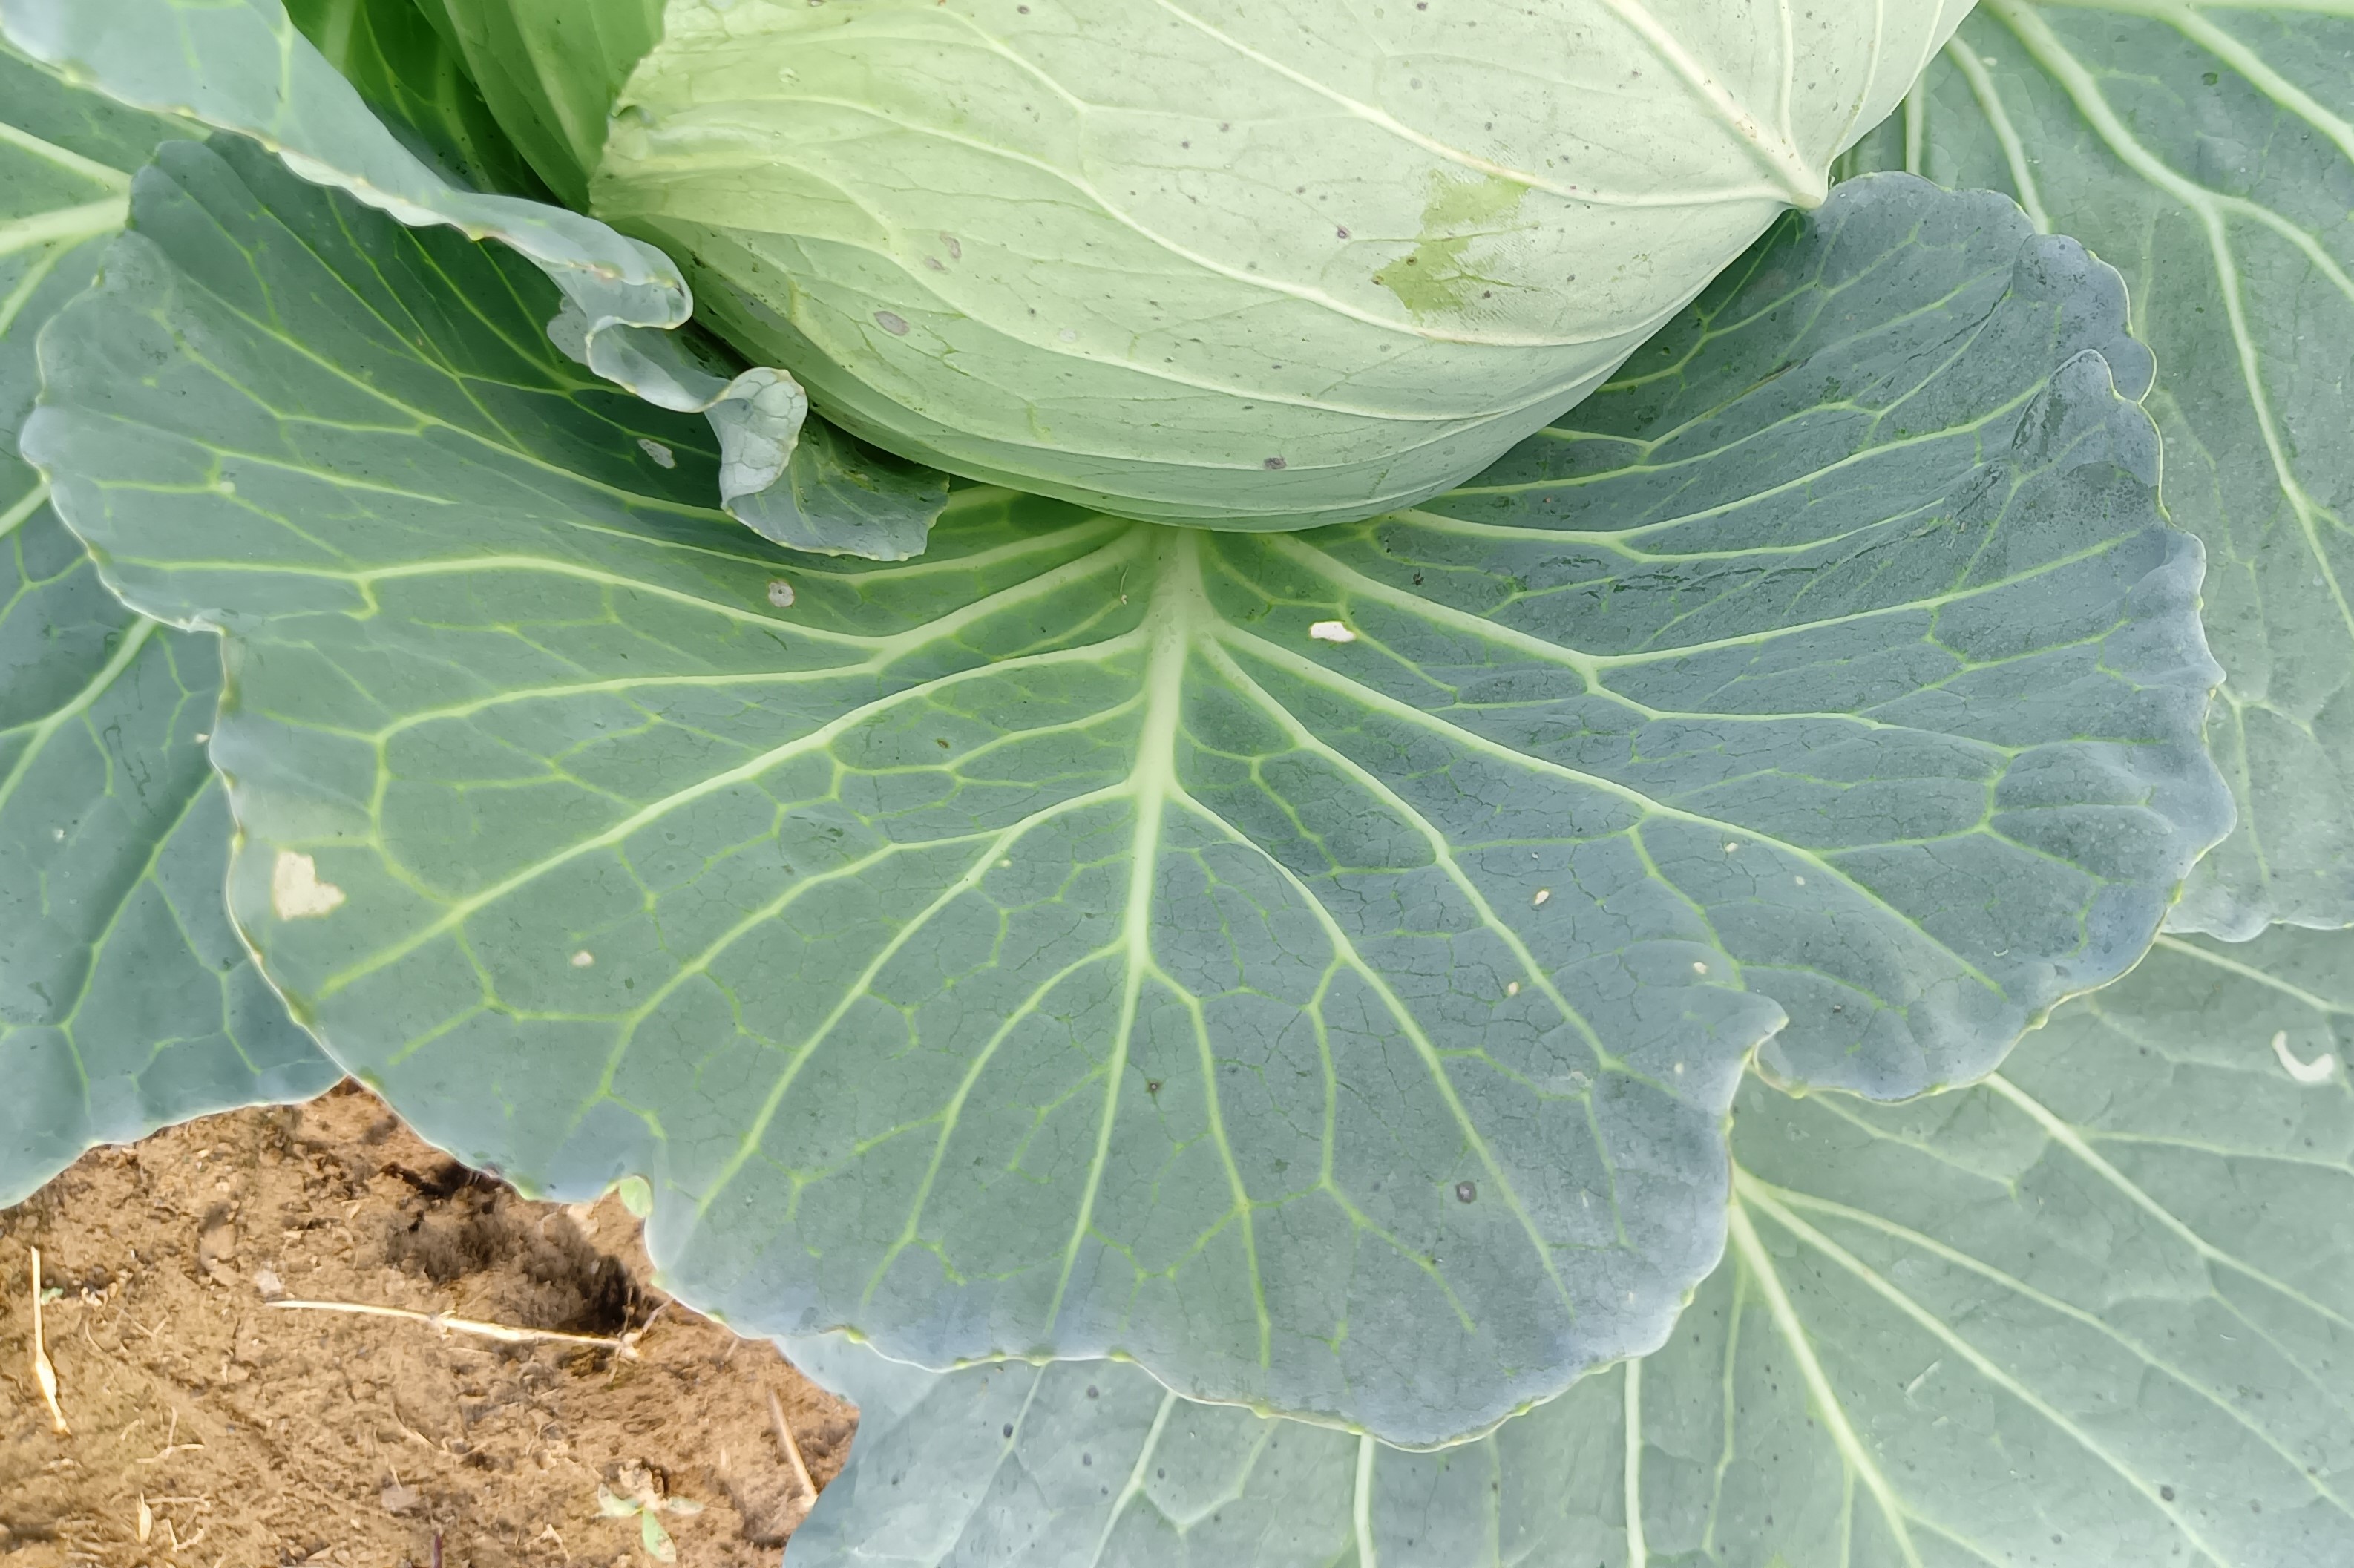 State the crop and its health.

cabbage, healthy
